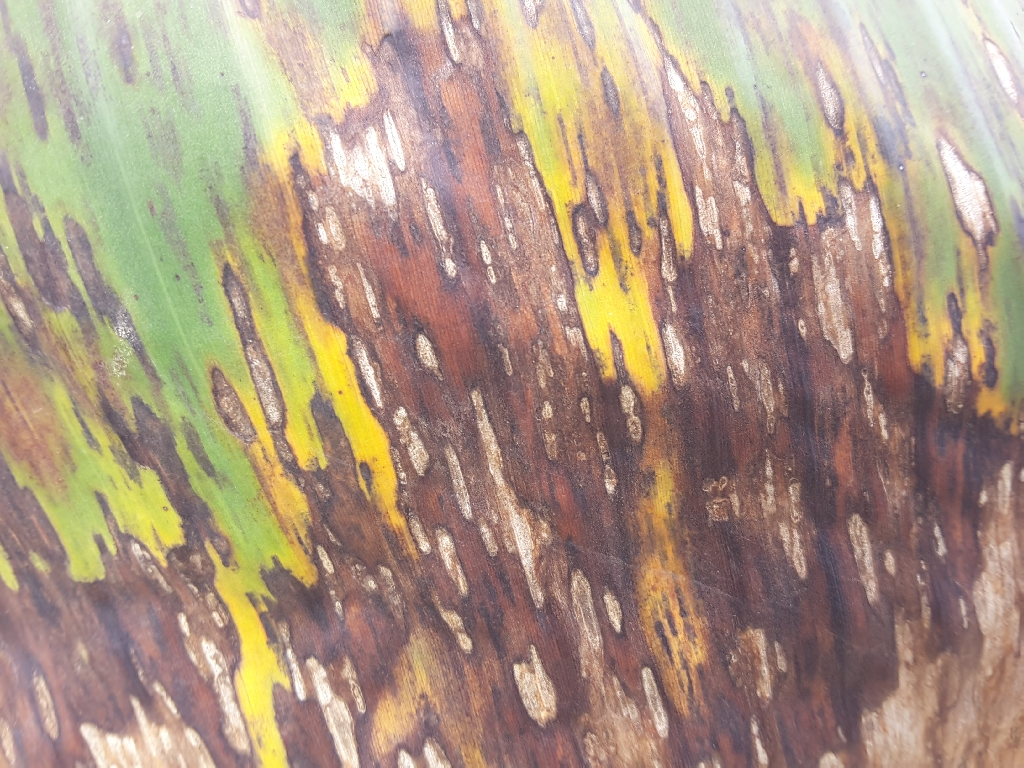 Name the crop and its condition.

banana, black sigatoka
